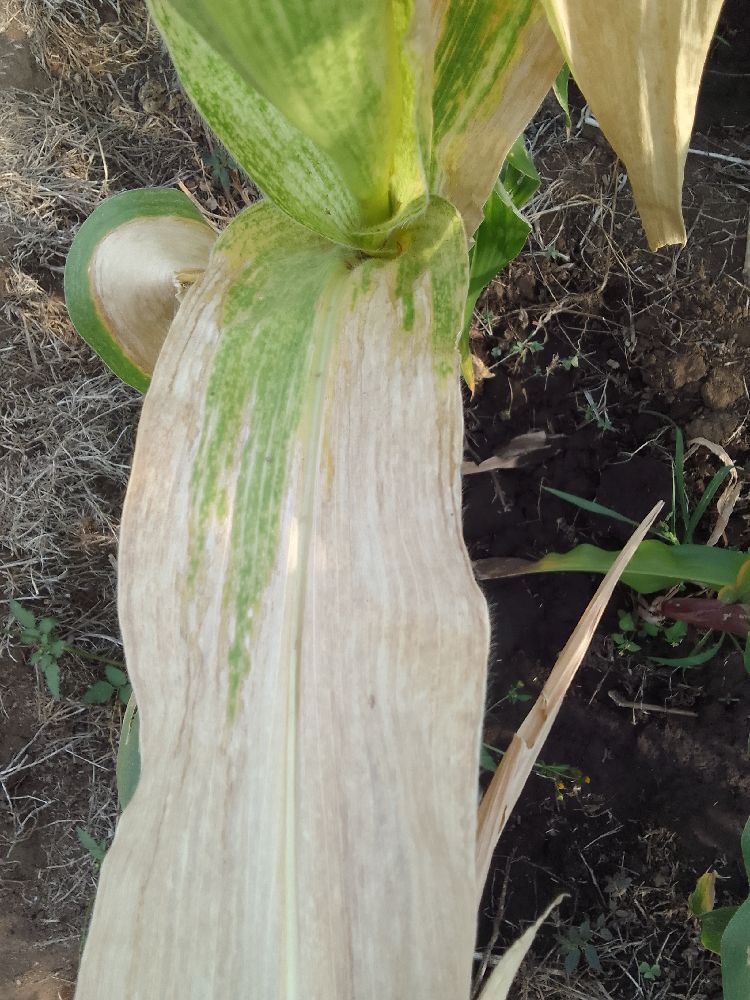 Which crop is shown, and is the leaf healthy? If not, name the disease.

maize, maize lethal necrosis
